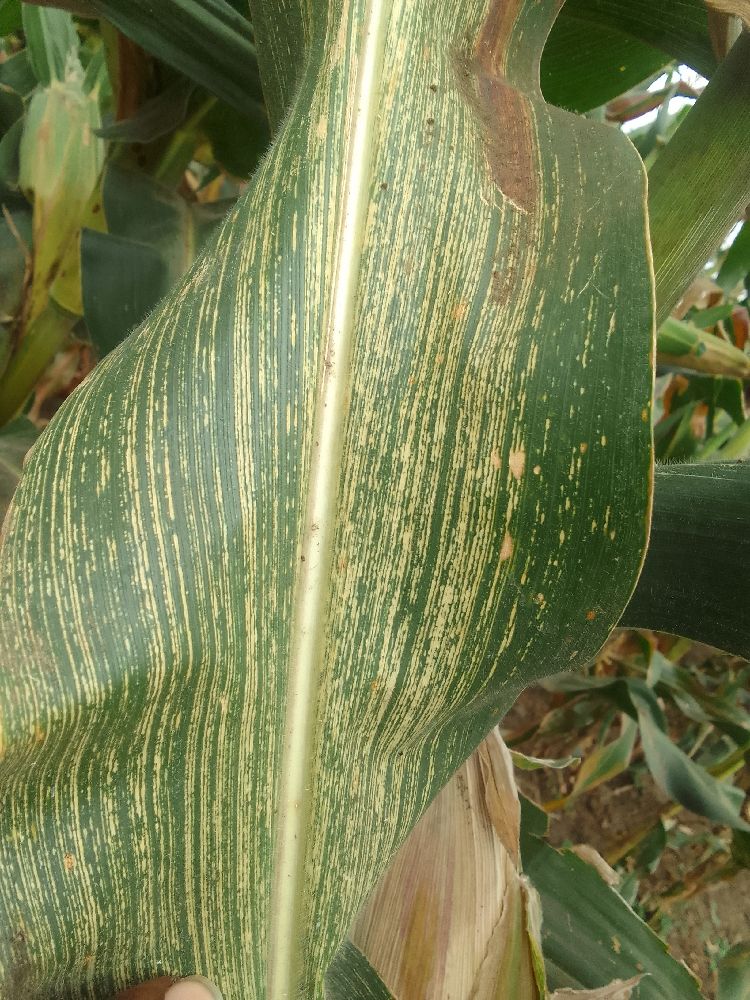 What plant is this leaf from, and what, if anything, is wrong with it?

maize, maize streak virus
